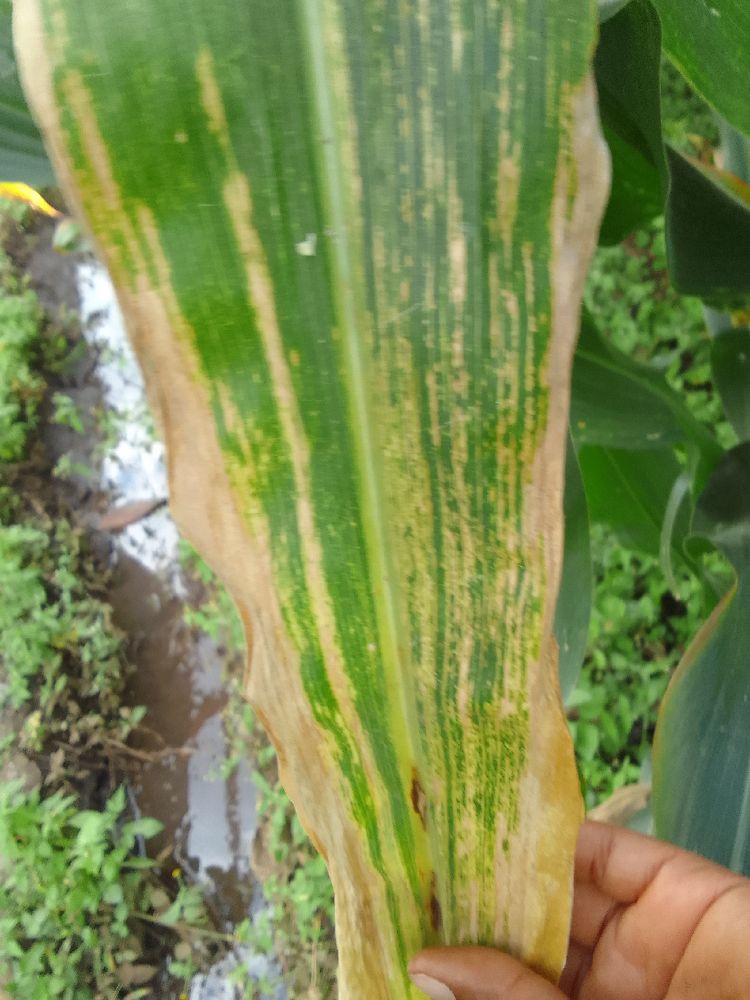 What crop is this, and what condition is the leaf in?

maize, maize lethal necrosis
